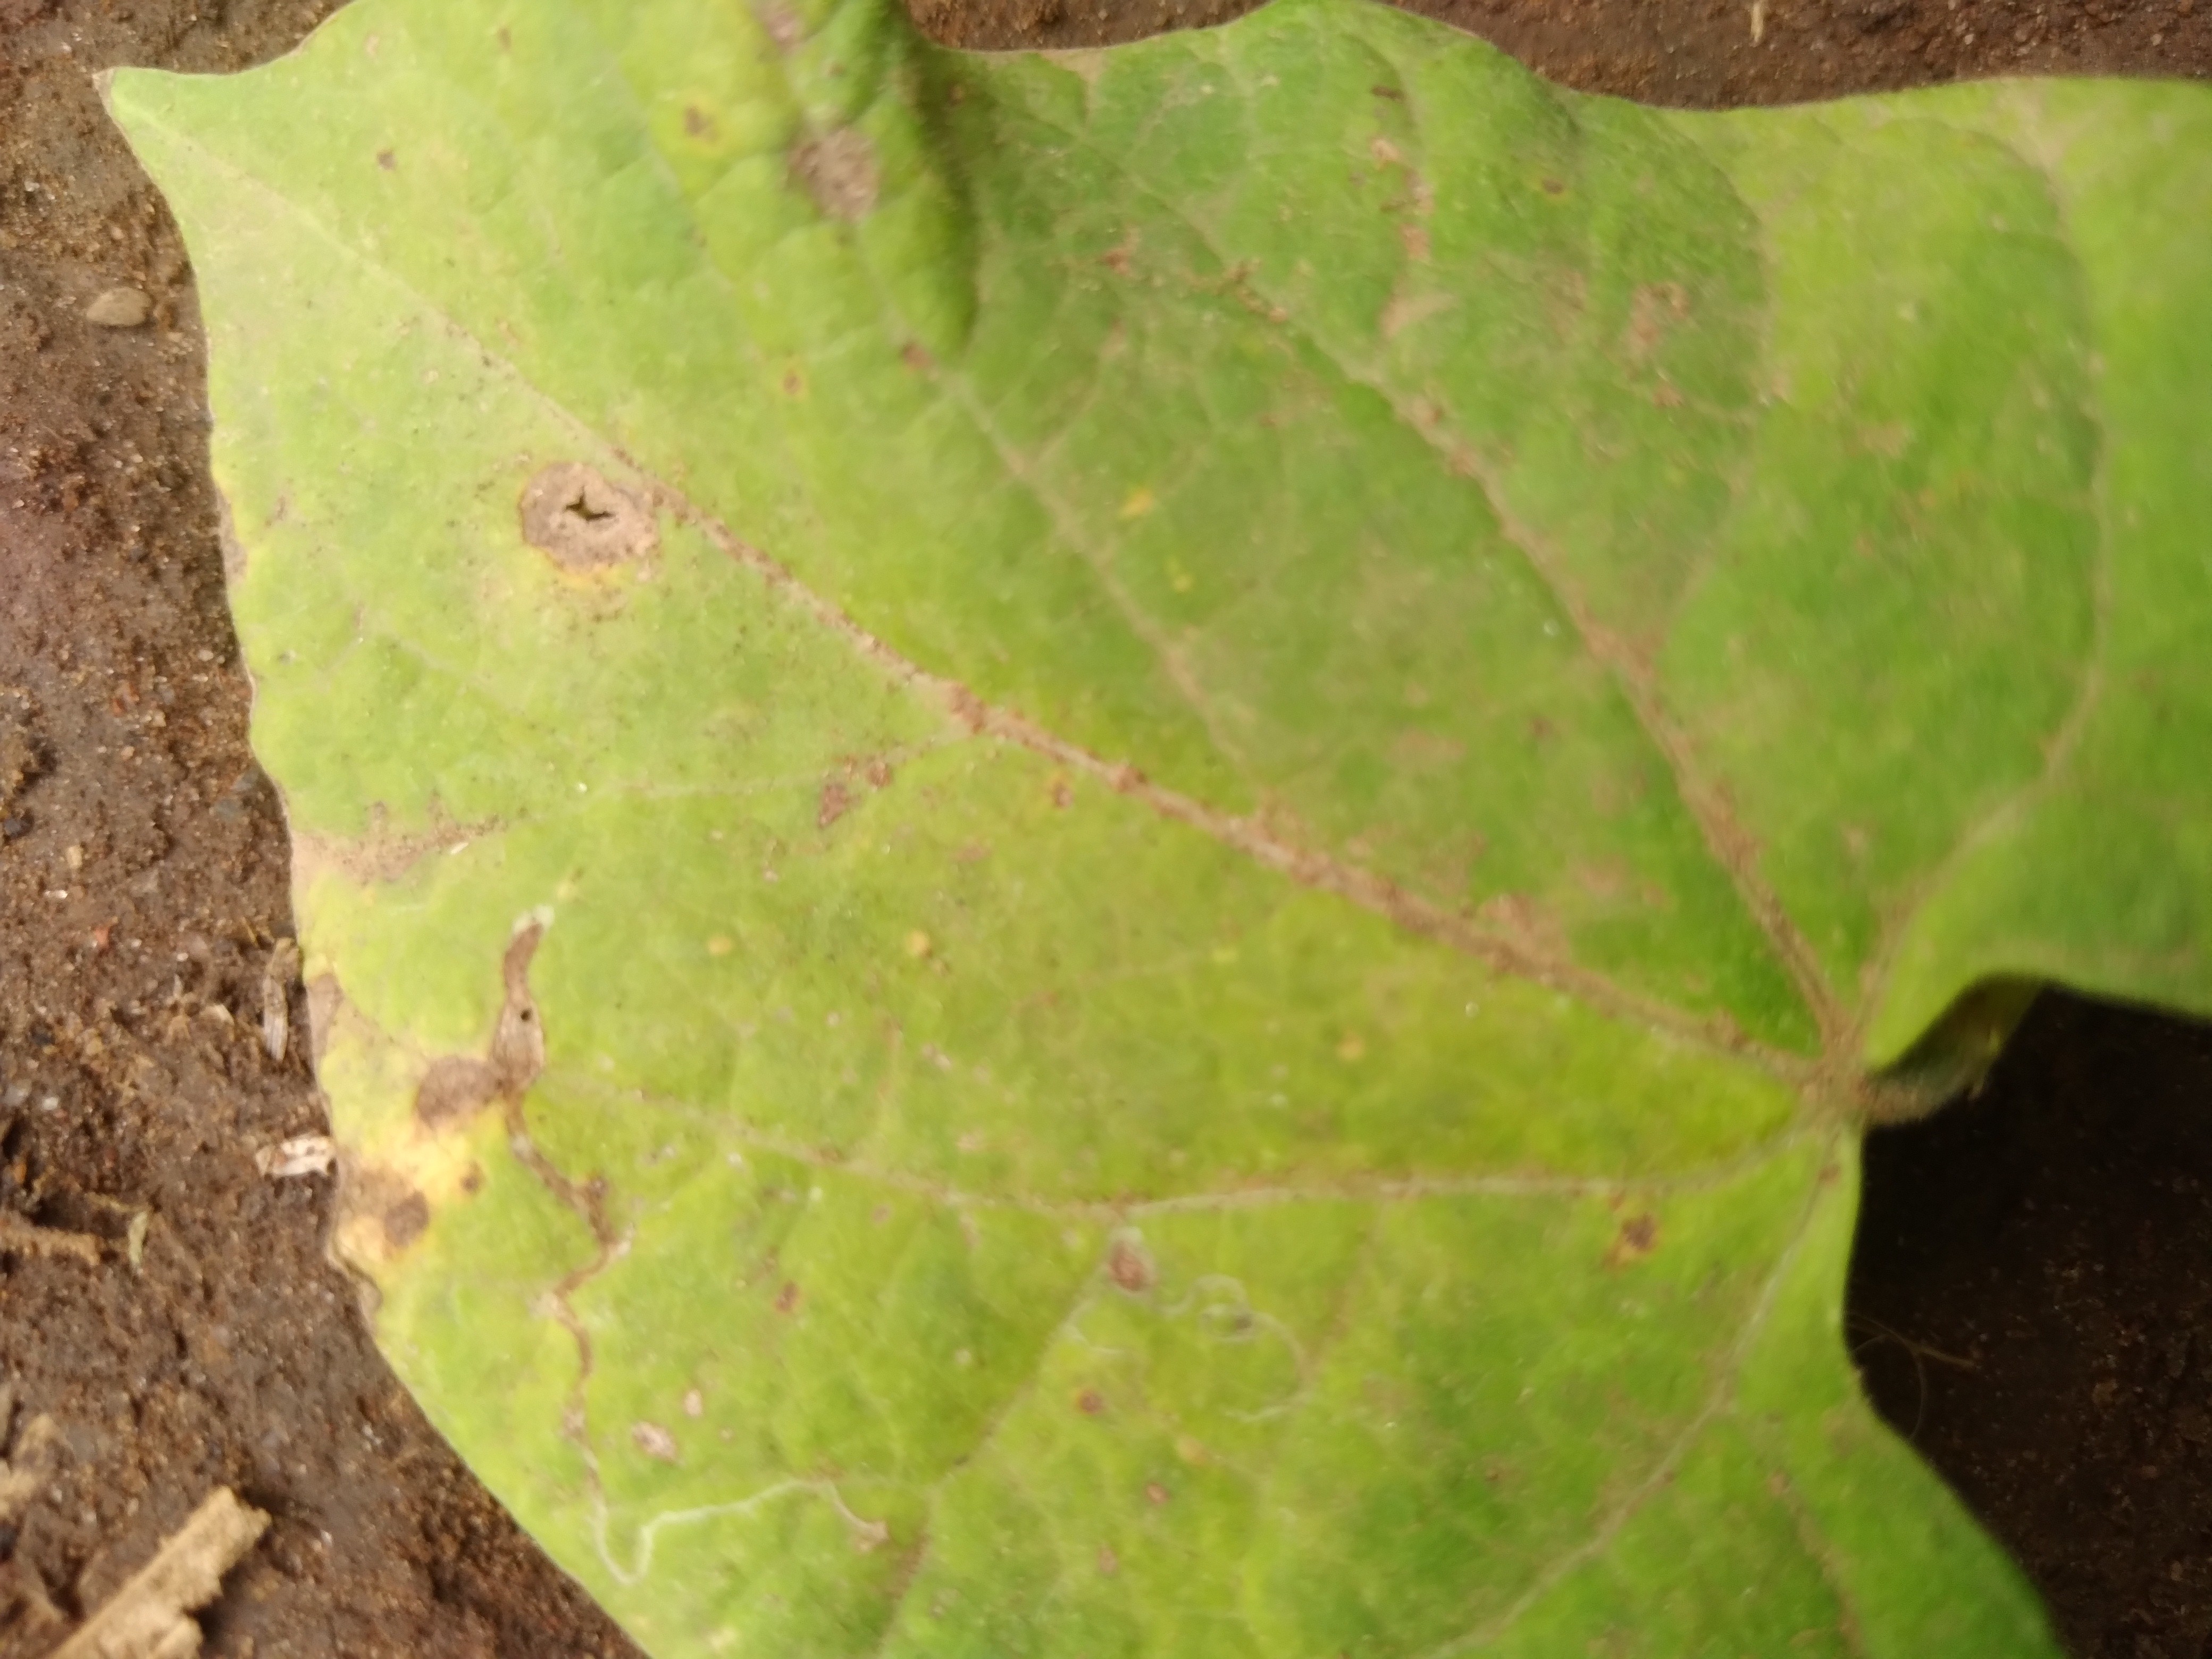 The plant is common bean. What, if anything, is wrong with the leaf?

rust
